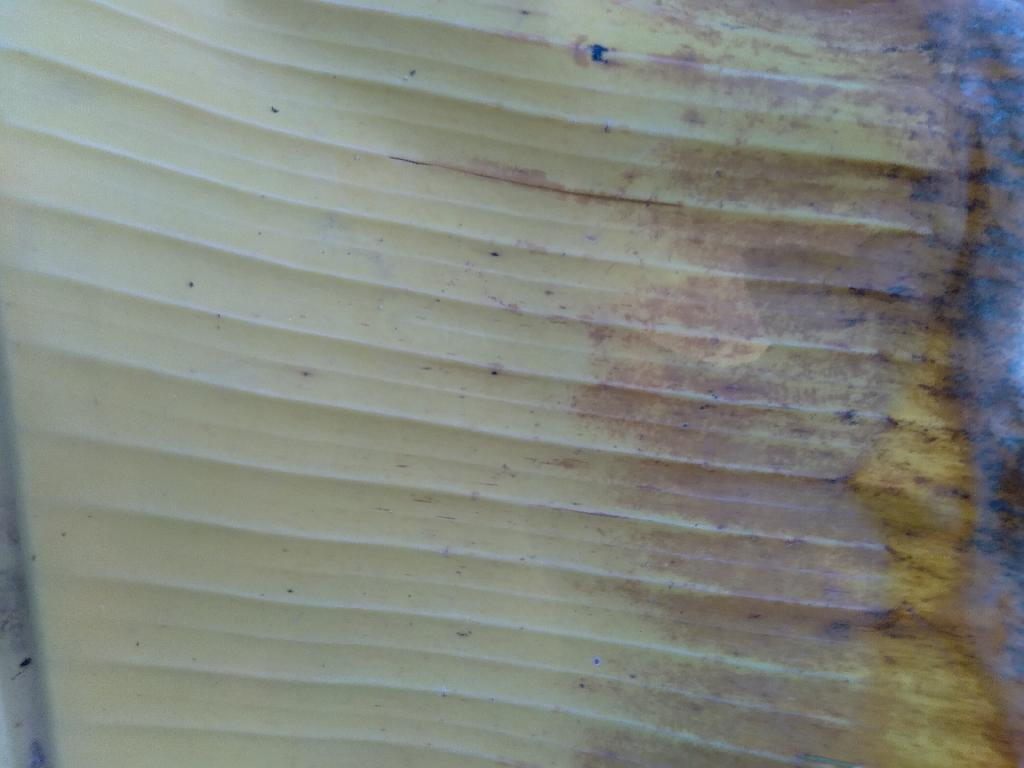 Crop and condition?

banana, fusarium wilt race 1
